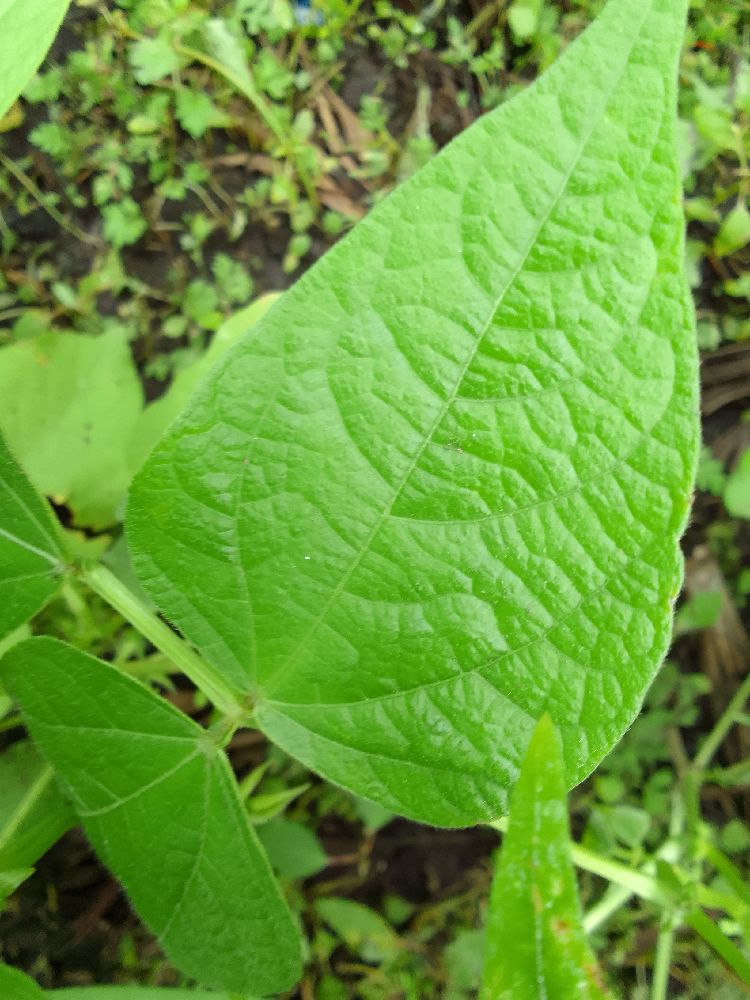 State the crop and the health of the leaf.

common bean, healthy
